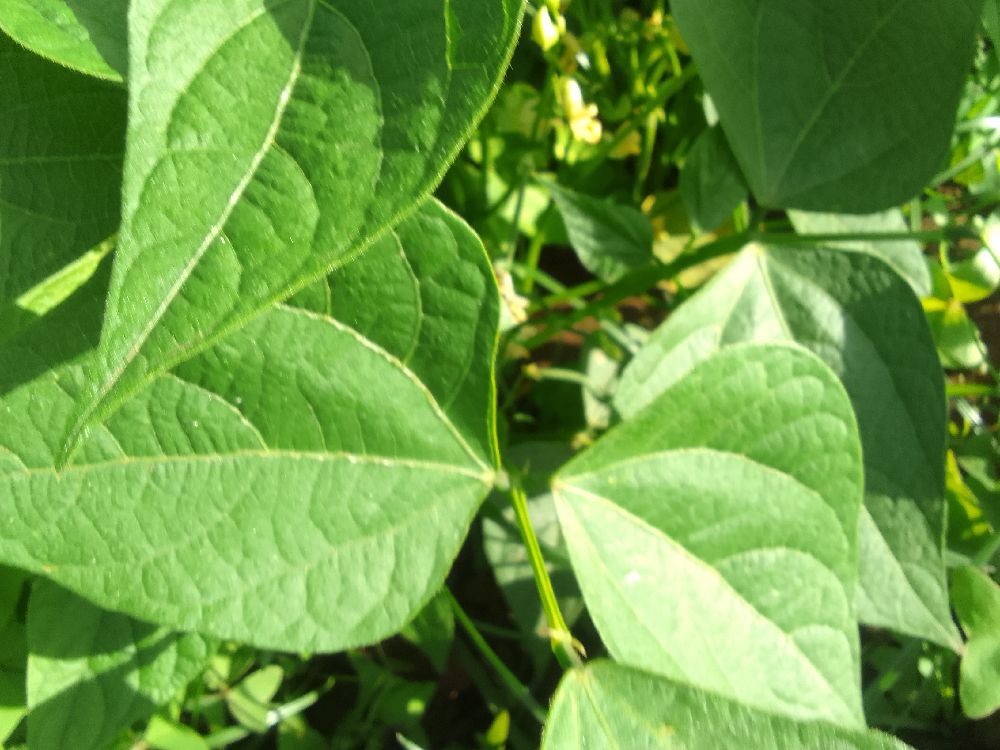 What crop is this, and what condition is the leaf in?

common bean, healthy
